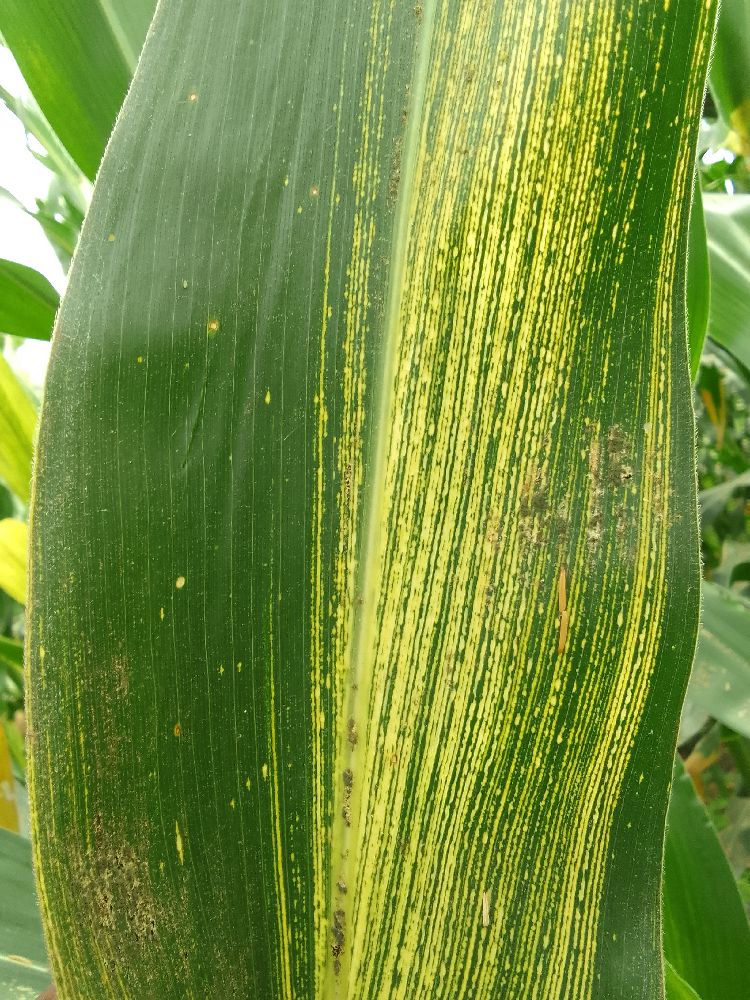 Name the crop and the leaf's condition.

maize, maize streak virus
